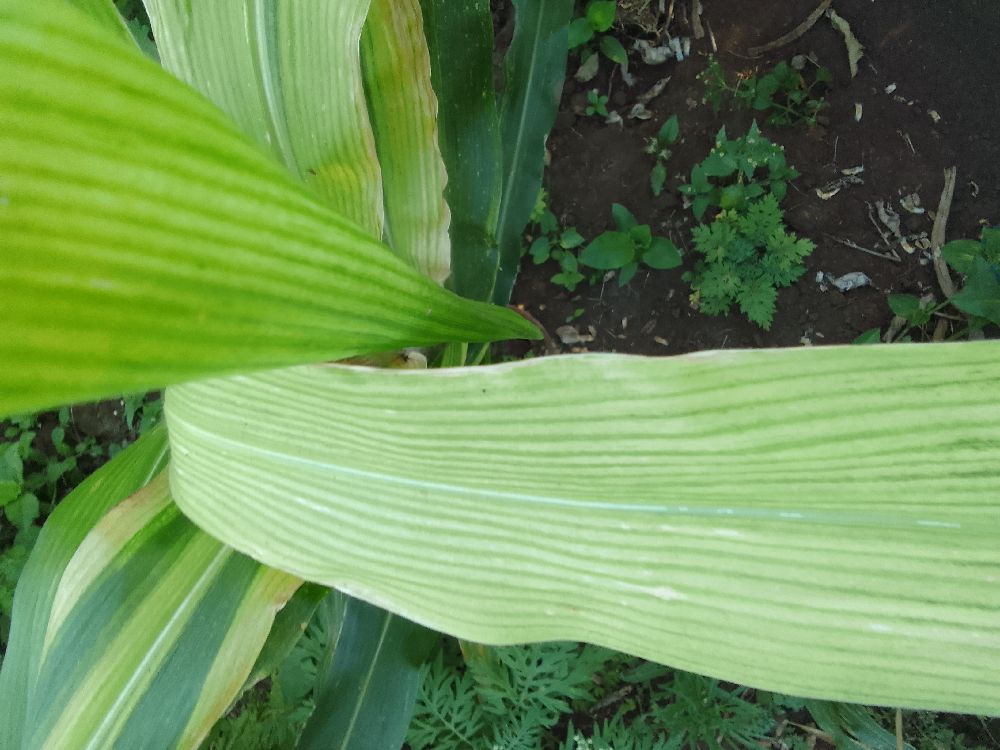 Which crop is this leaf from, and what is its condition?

maize, maize lethal necrosis
